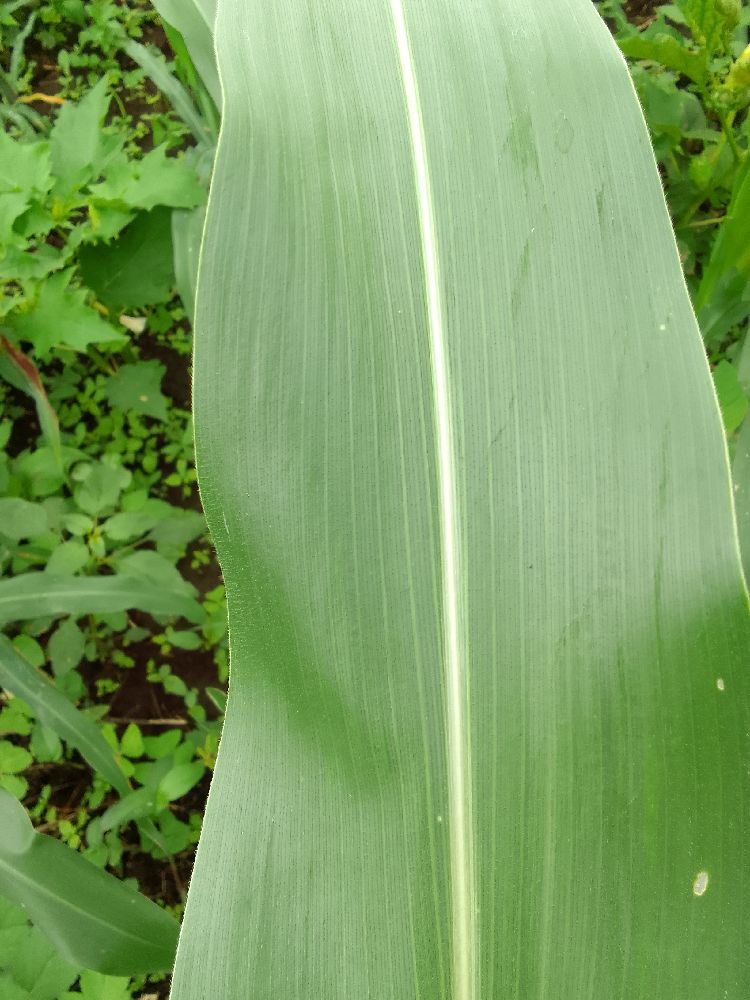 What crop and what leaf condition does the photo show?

maize, healthy
